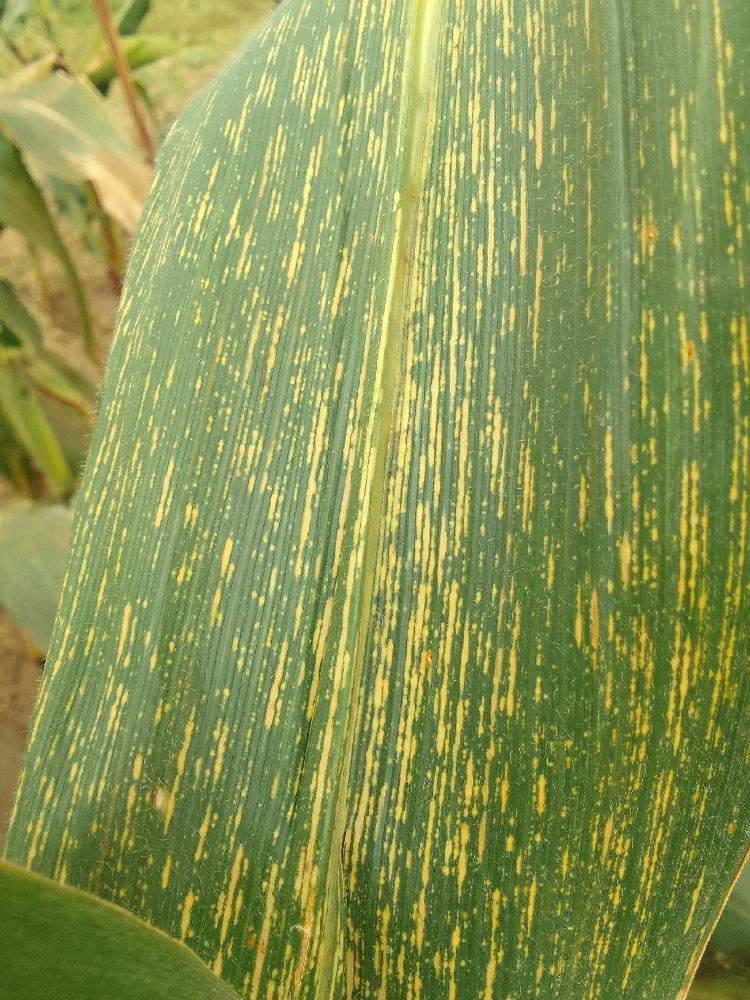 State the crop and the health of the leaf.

maize, maize streak virus
